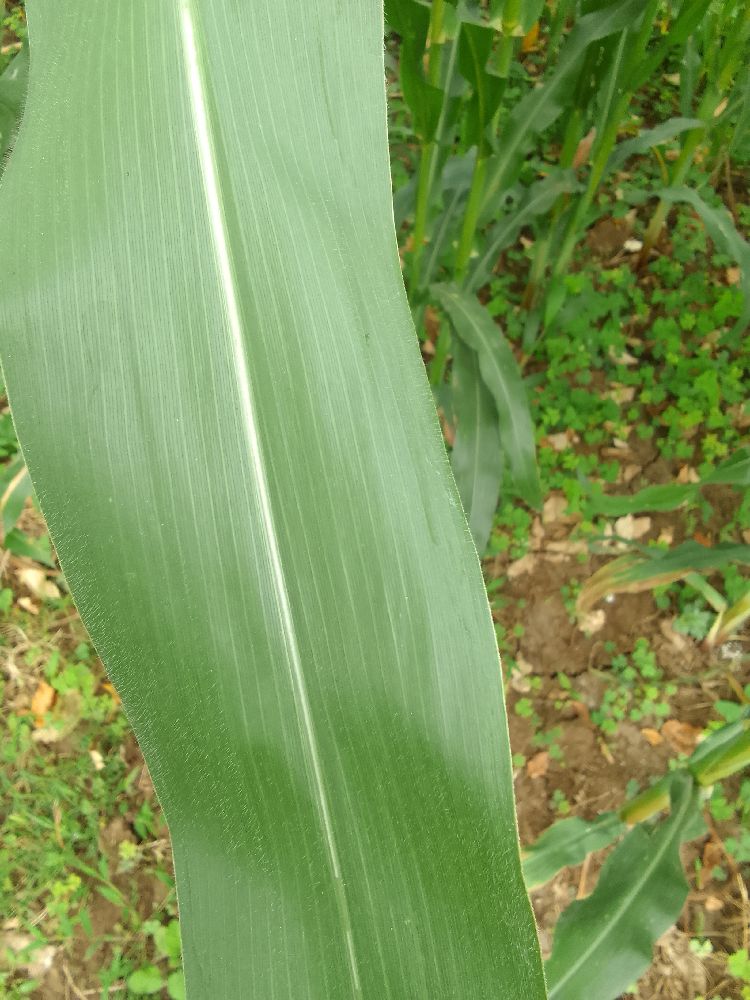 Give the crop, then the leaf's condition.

maize, healthy
